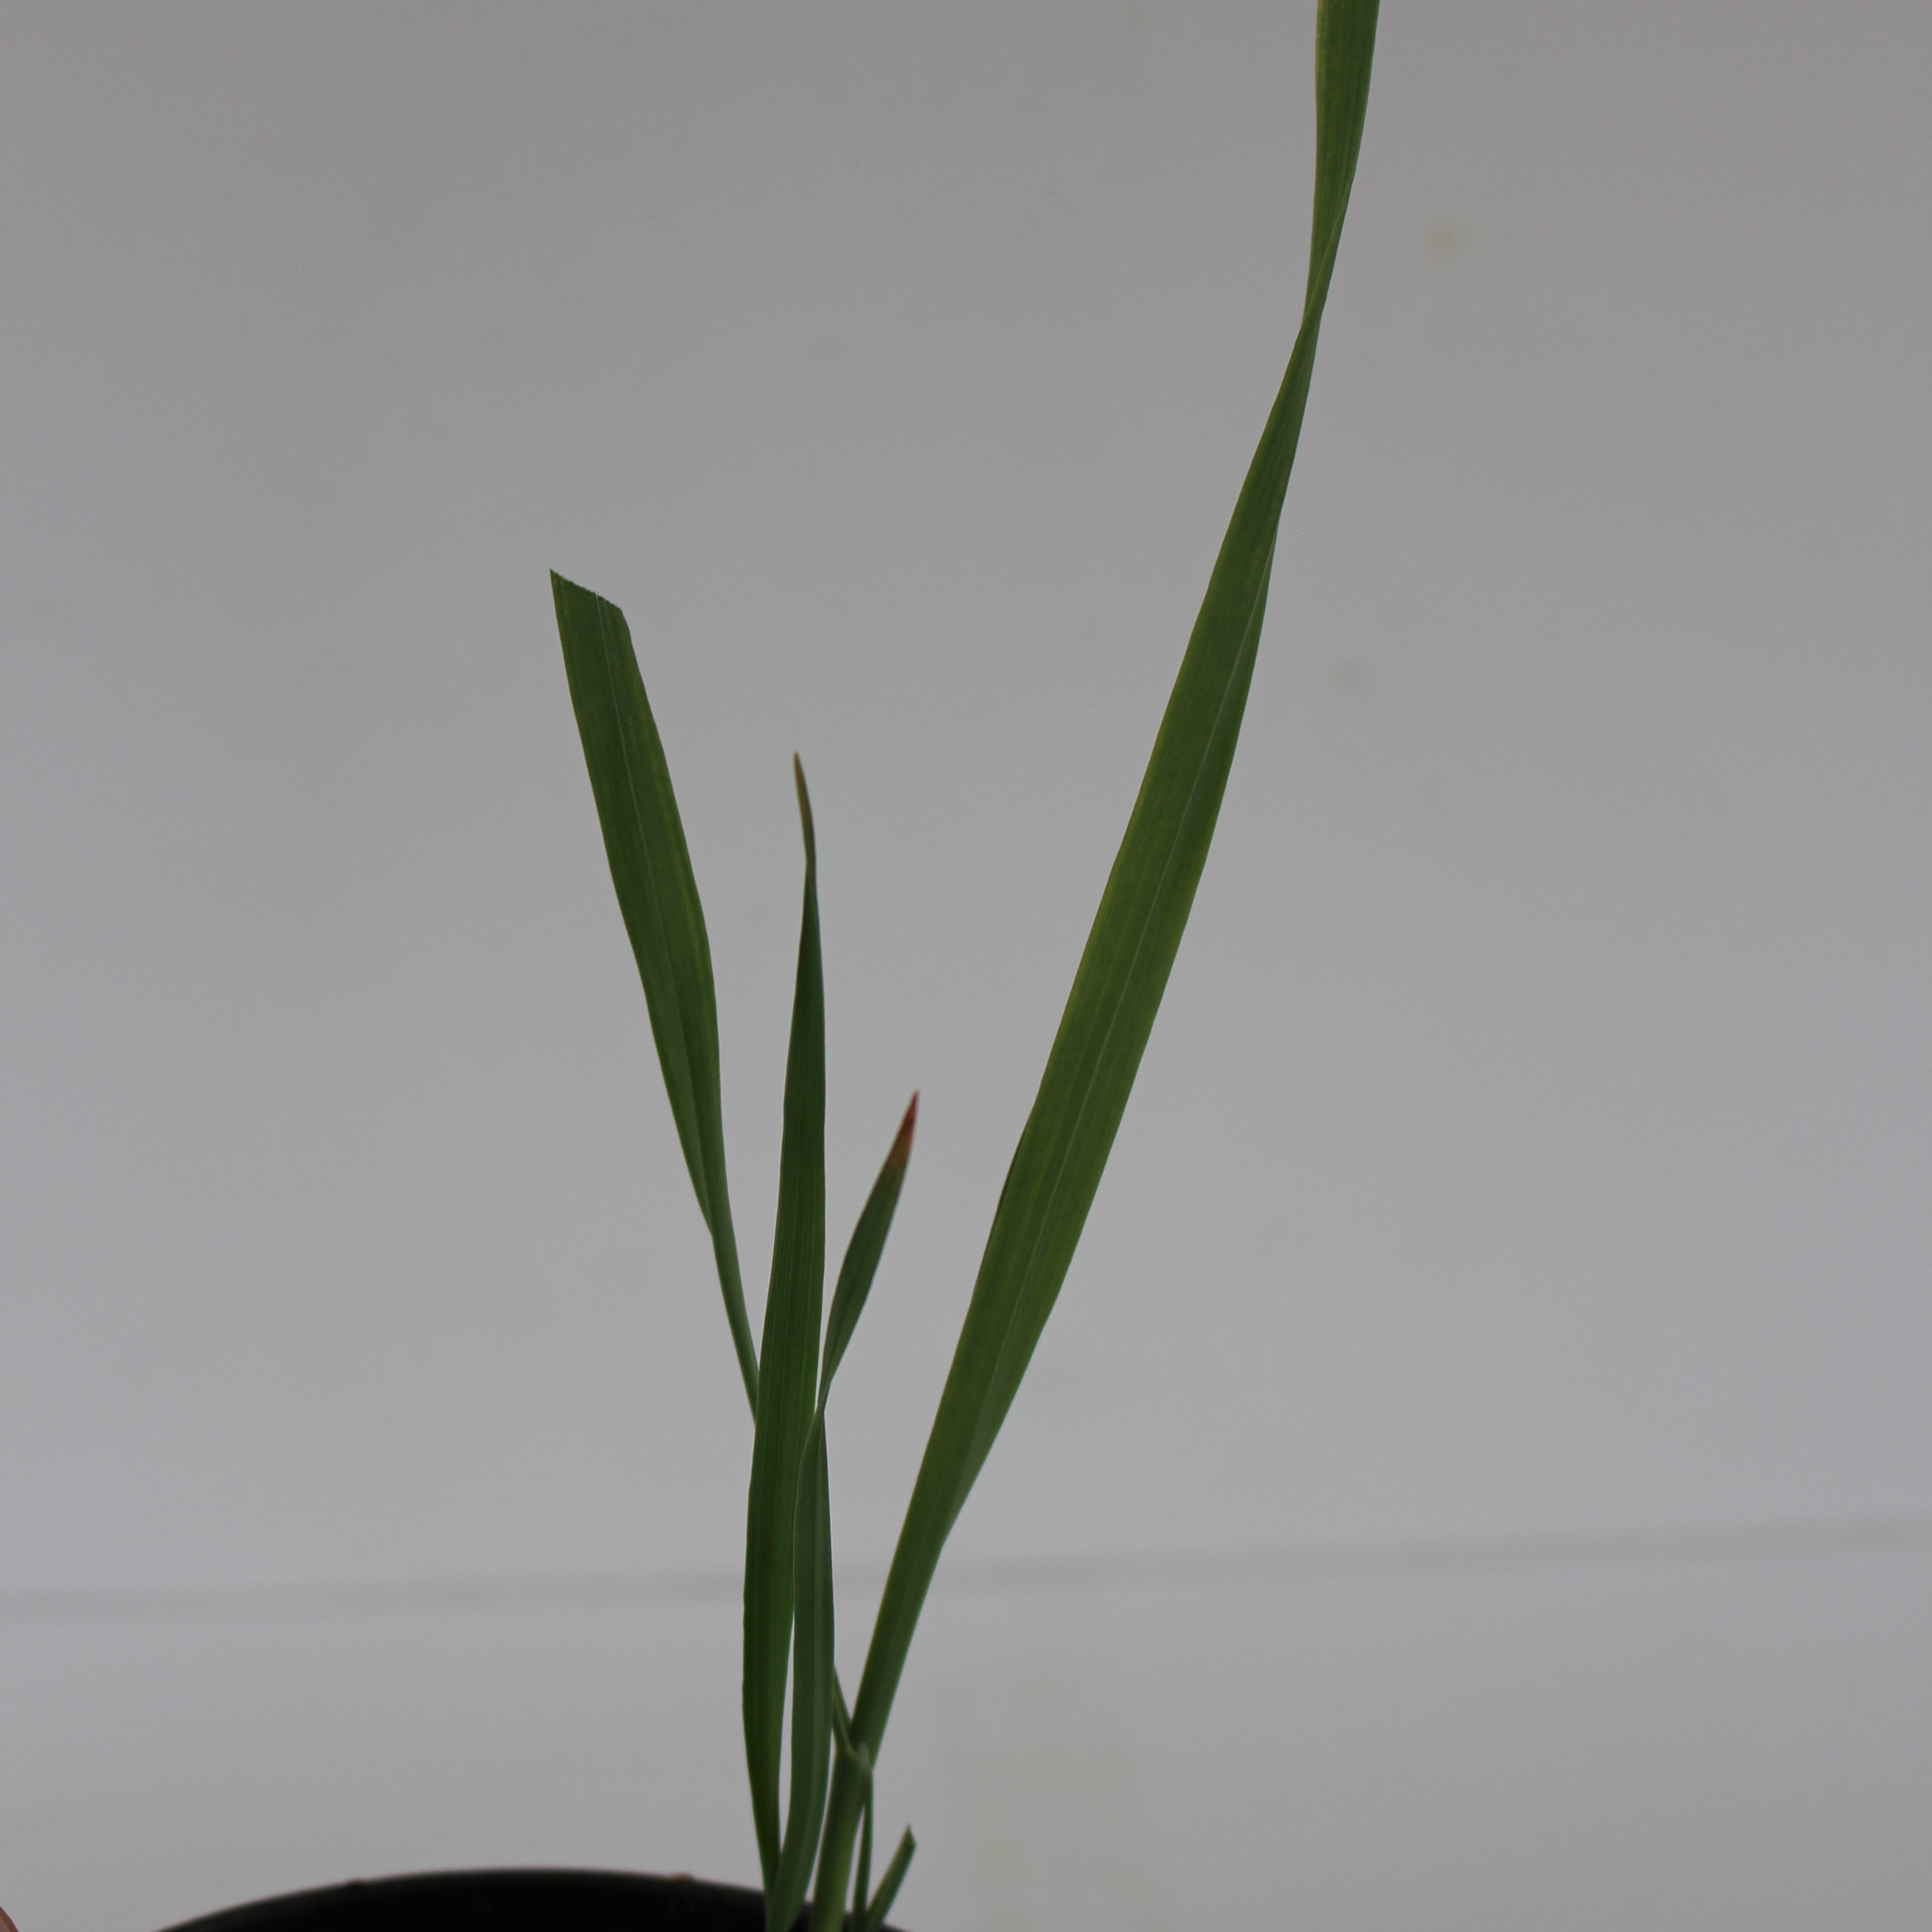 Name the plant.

Avena sterilis
